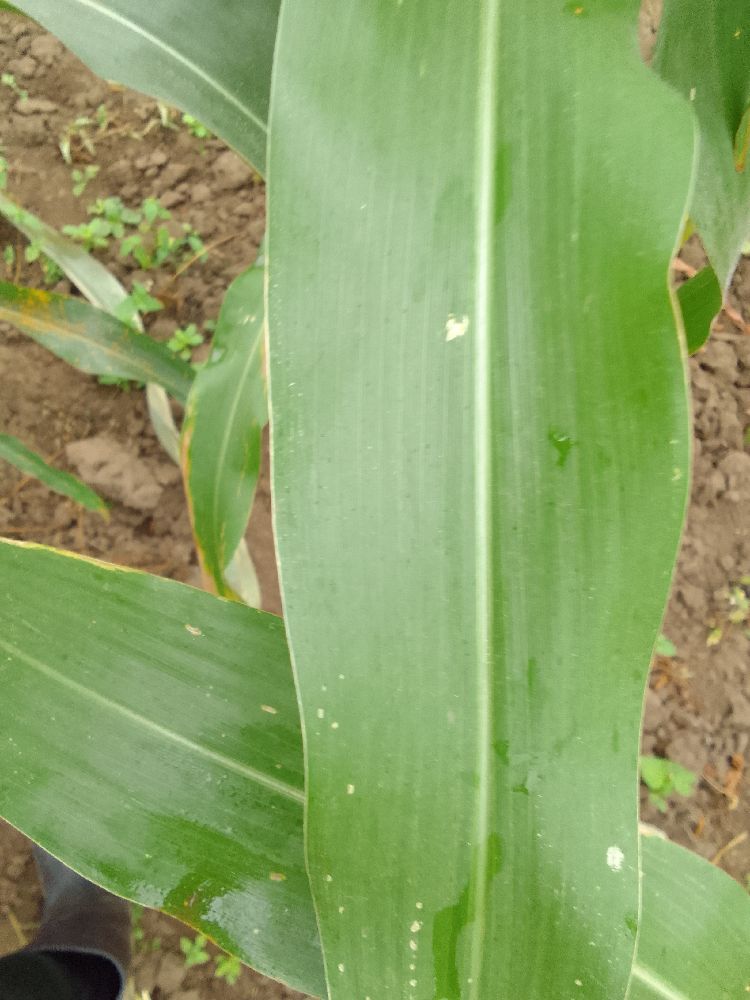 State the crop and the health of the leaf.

maize, healthy
